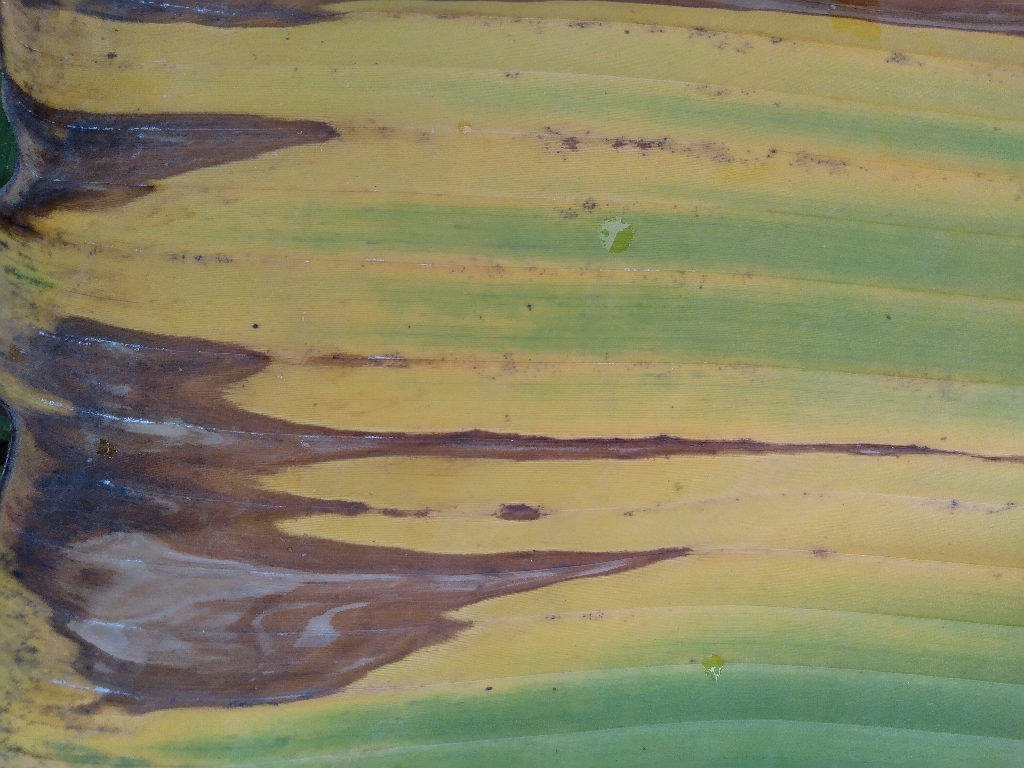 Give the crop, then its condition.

banana, fusarium wilt race 1
